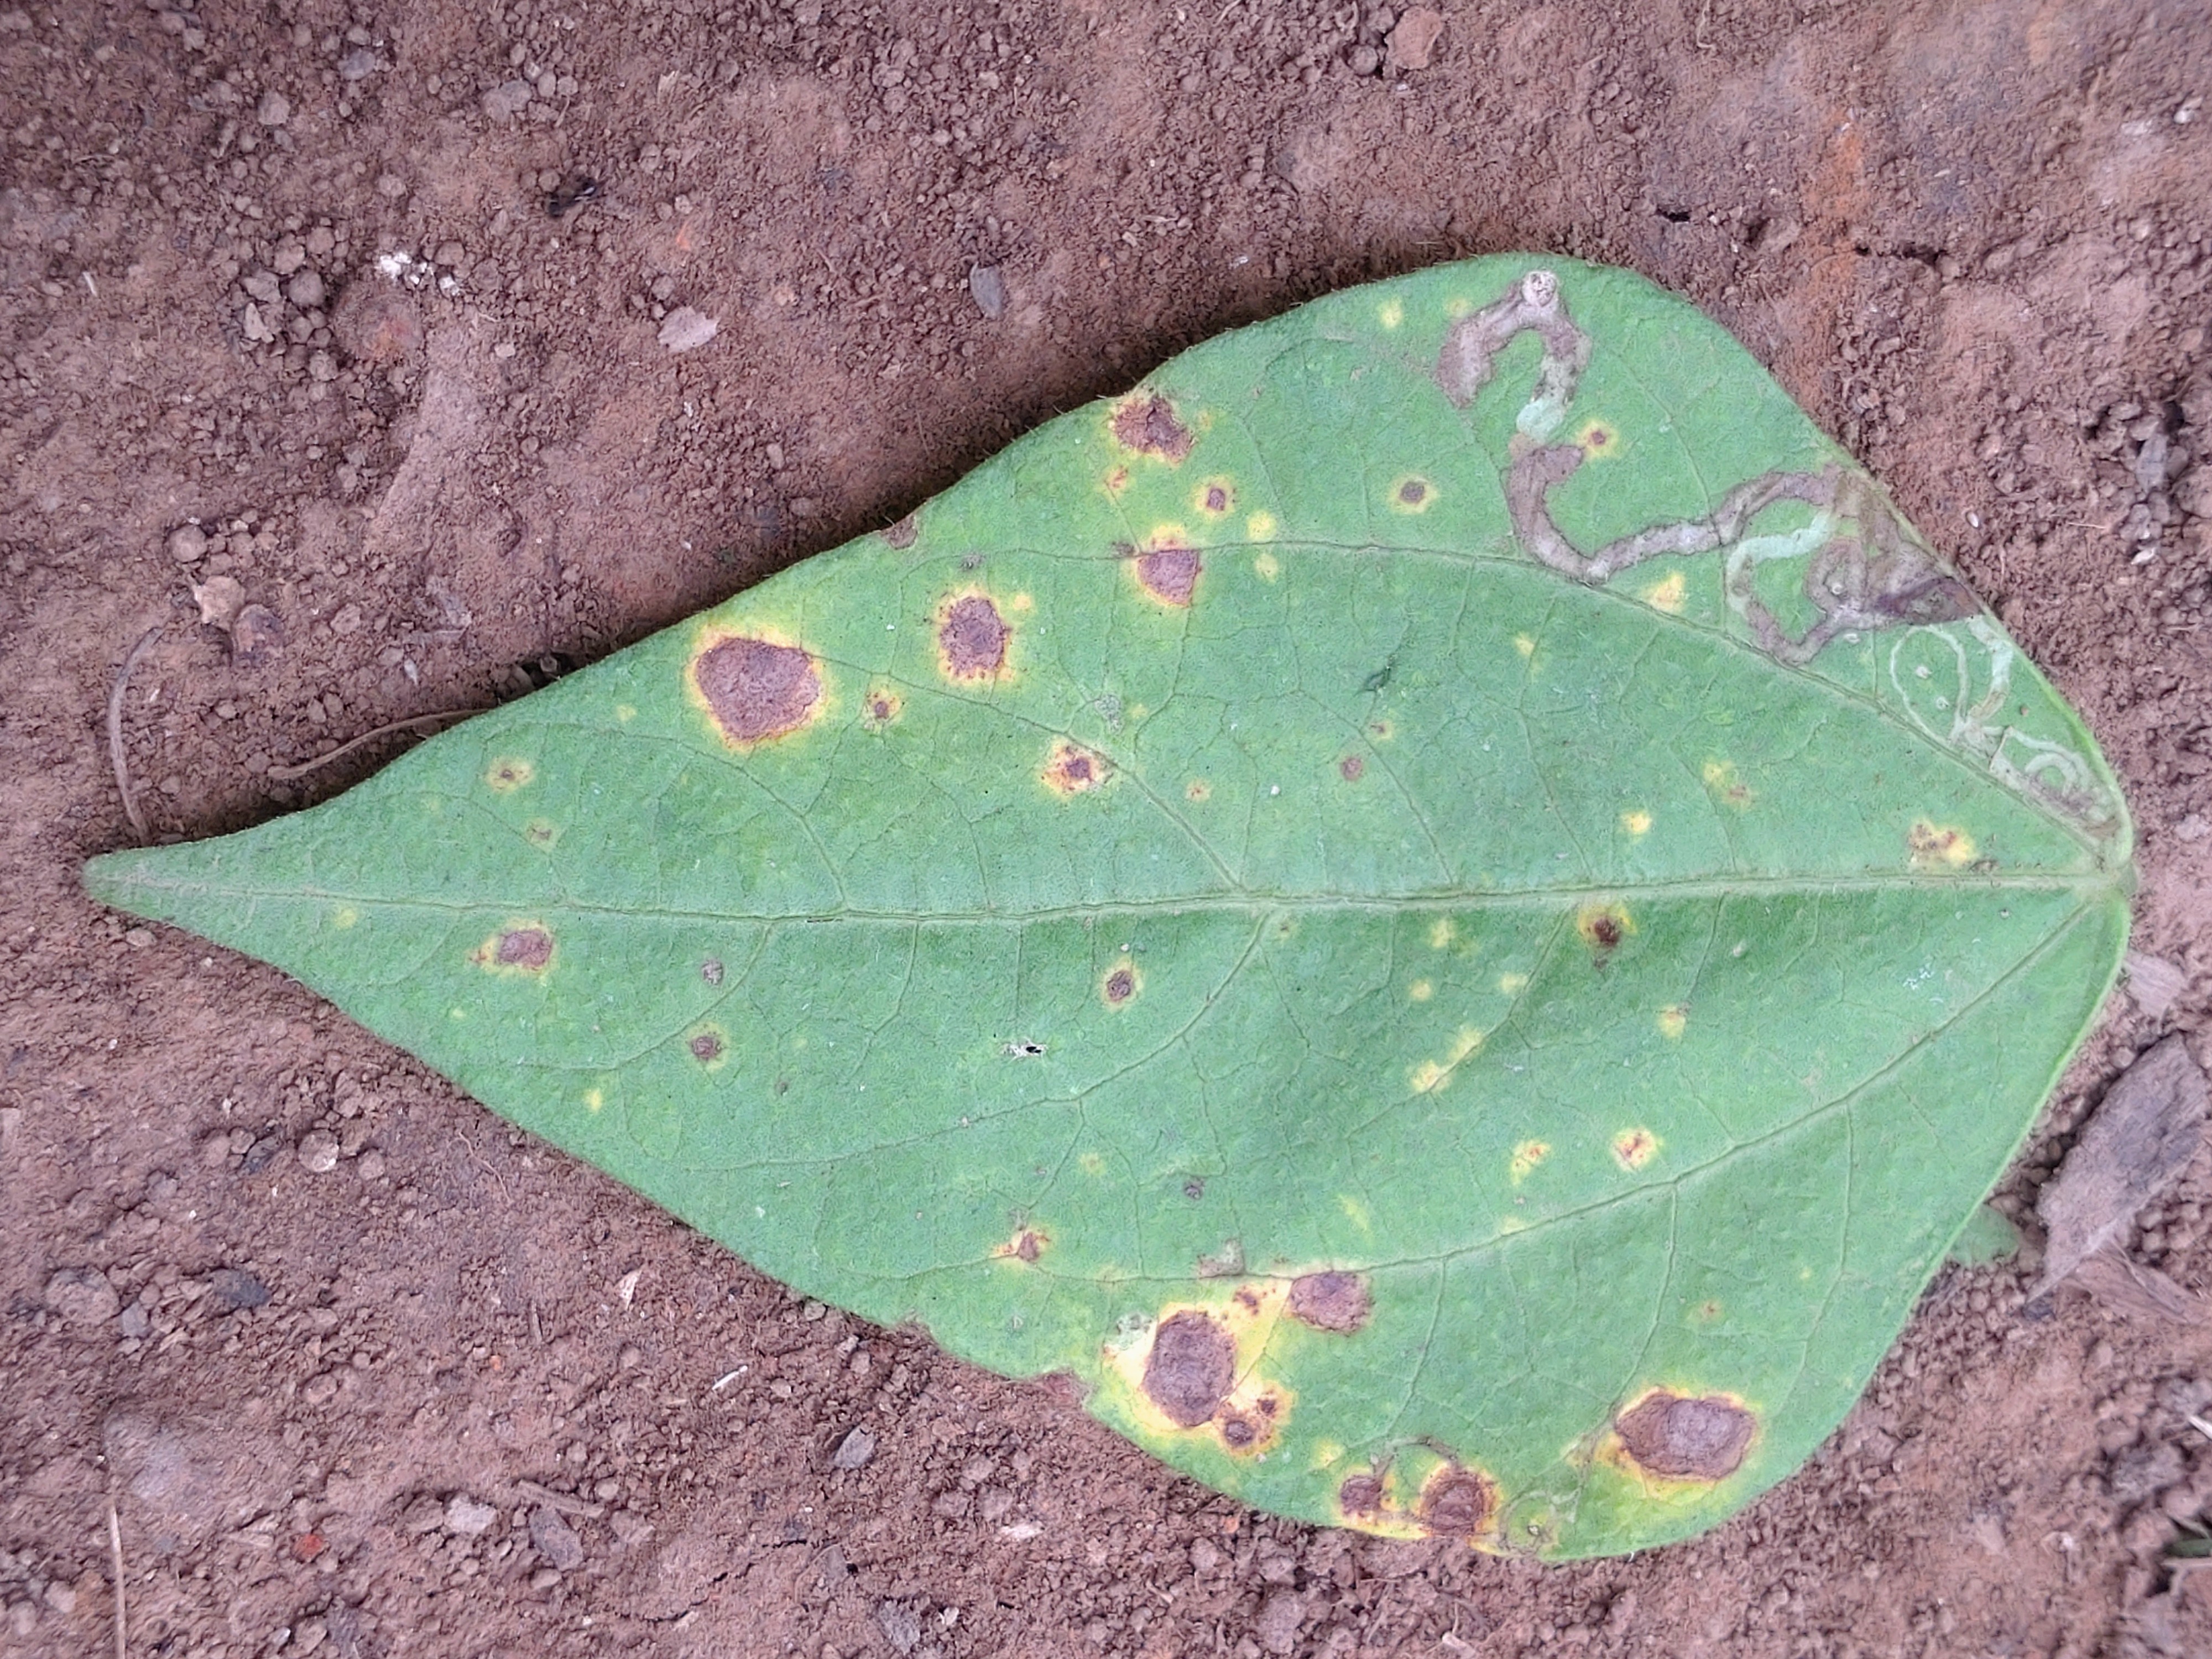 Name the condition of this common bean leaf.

anthracnose
